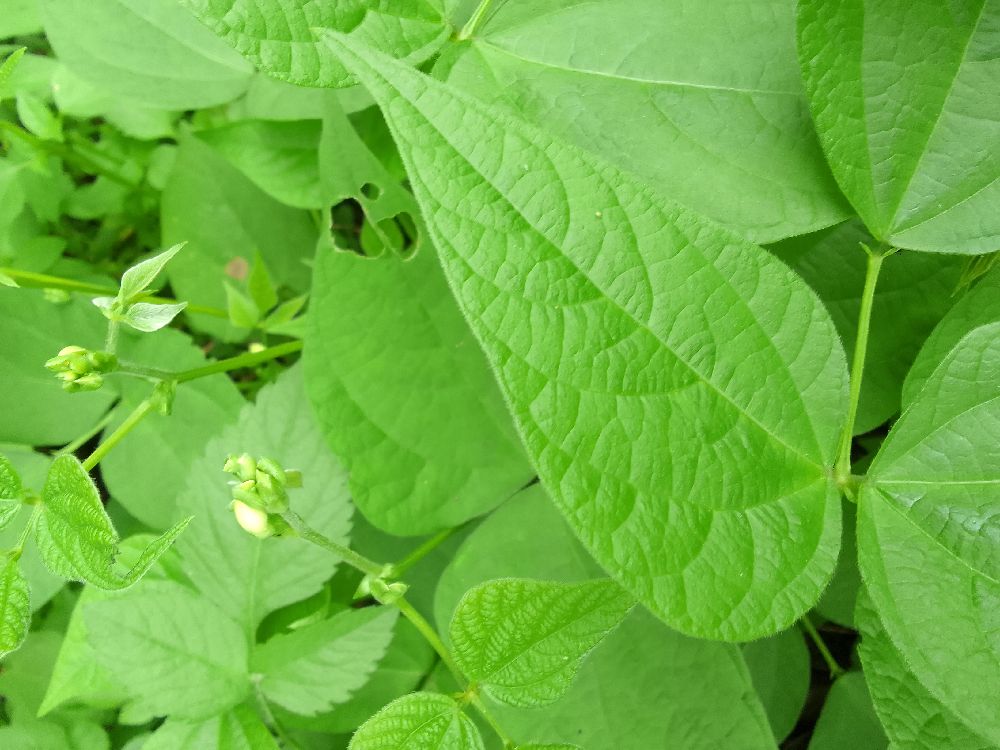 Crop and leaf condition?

common bean, healthy
